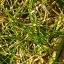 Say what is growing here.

grass
